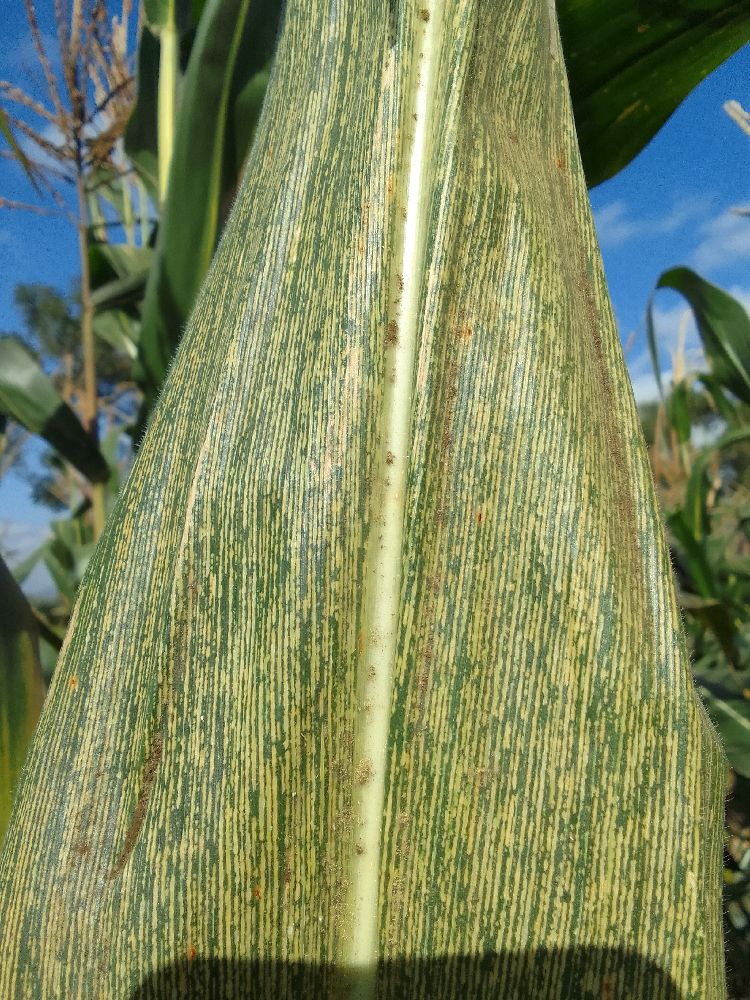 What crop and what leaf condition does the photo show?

maize, maize streak virus
